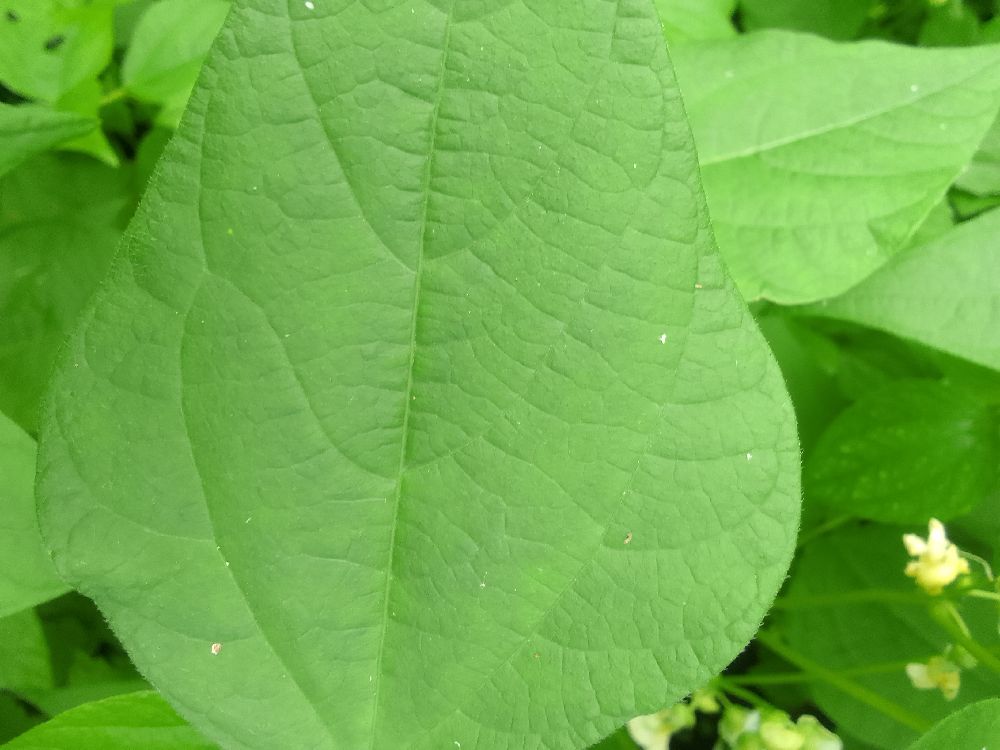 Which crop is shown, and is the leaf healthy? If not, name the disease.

common bean, healthy
